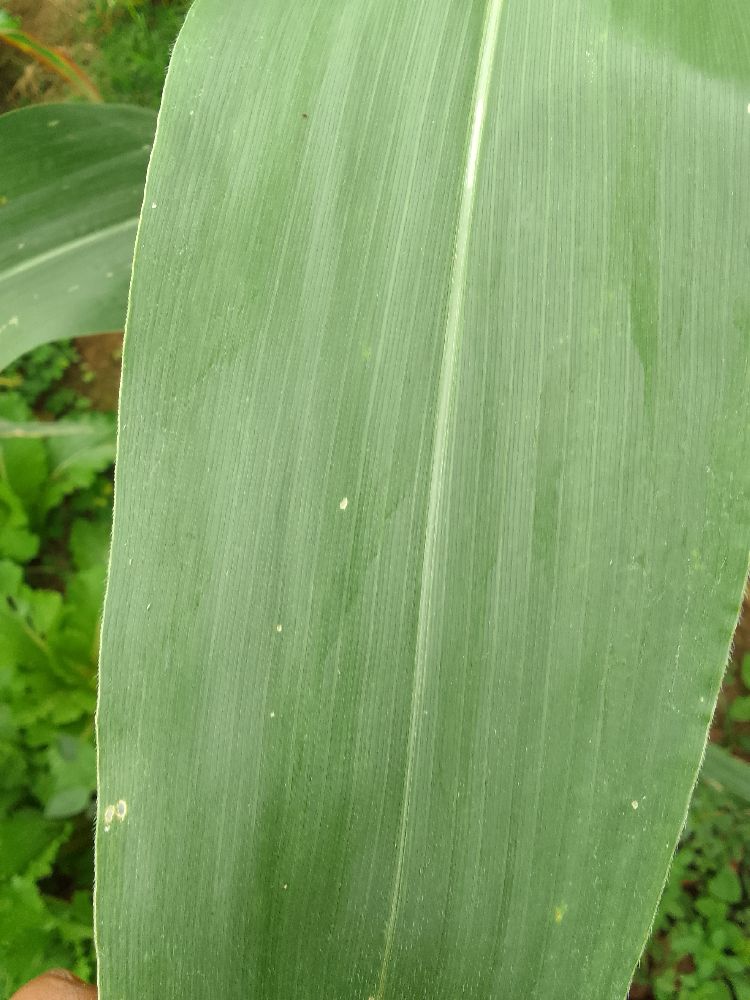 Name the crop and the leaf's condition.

maize, healthy
